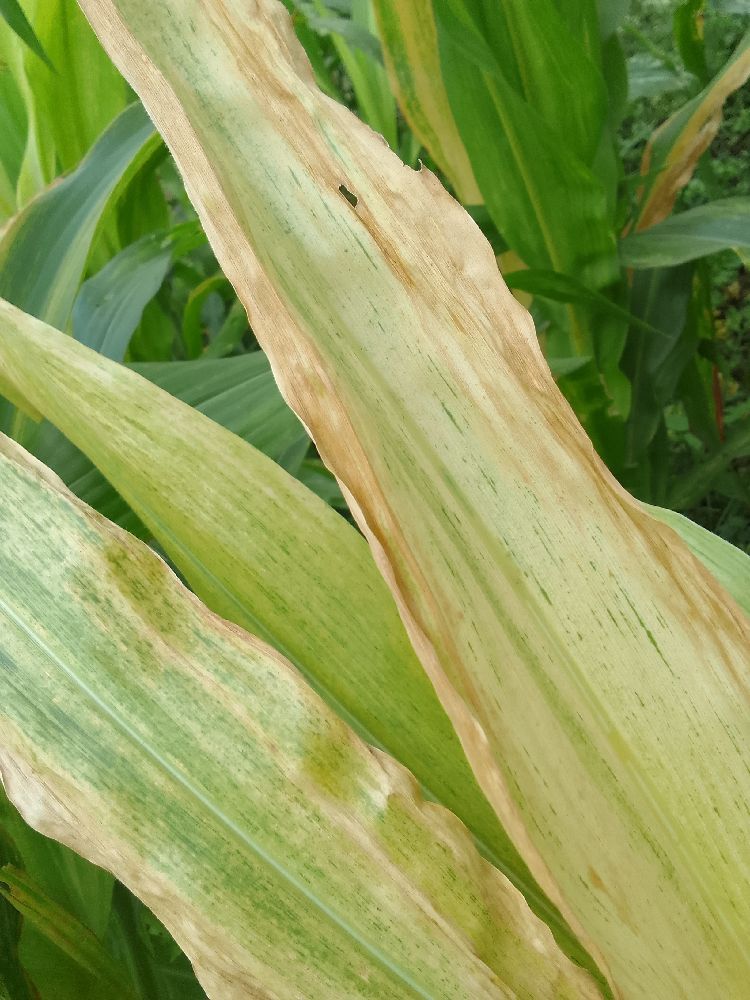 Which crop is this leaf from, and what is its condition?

maize, maize lethal necrosis
